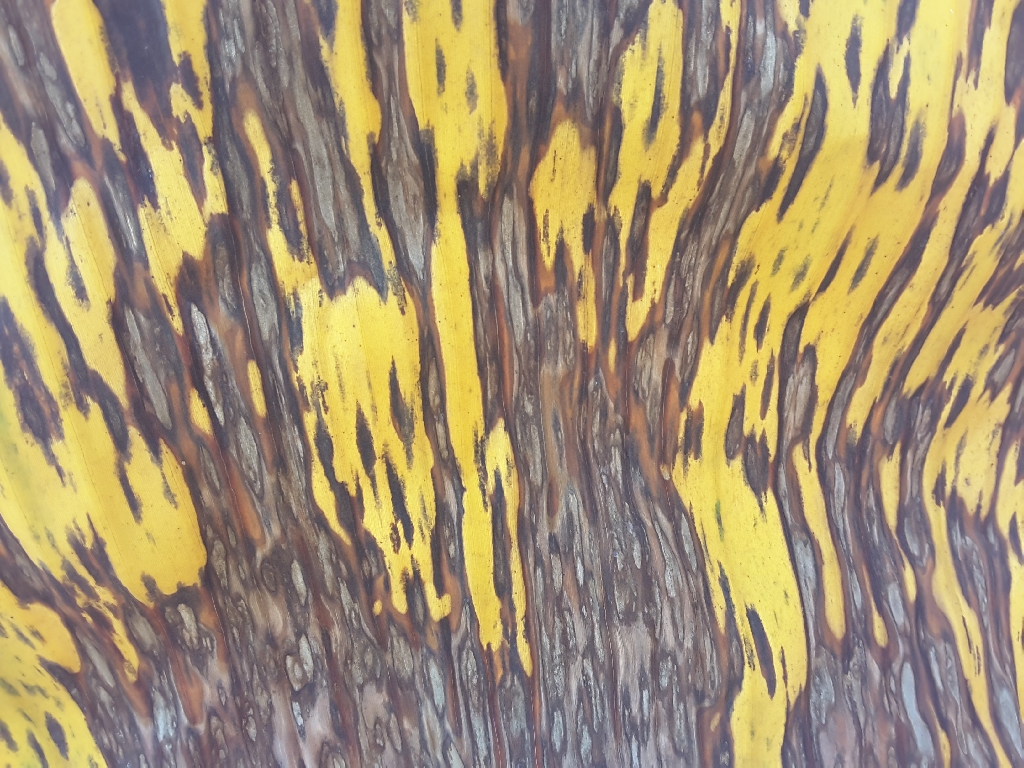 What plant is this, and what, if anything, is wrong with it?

banana, black sigatoka
